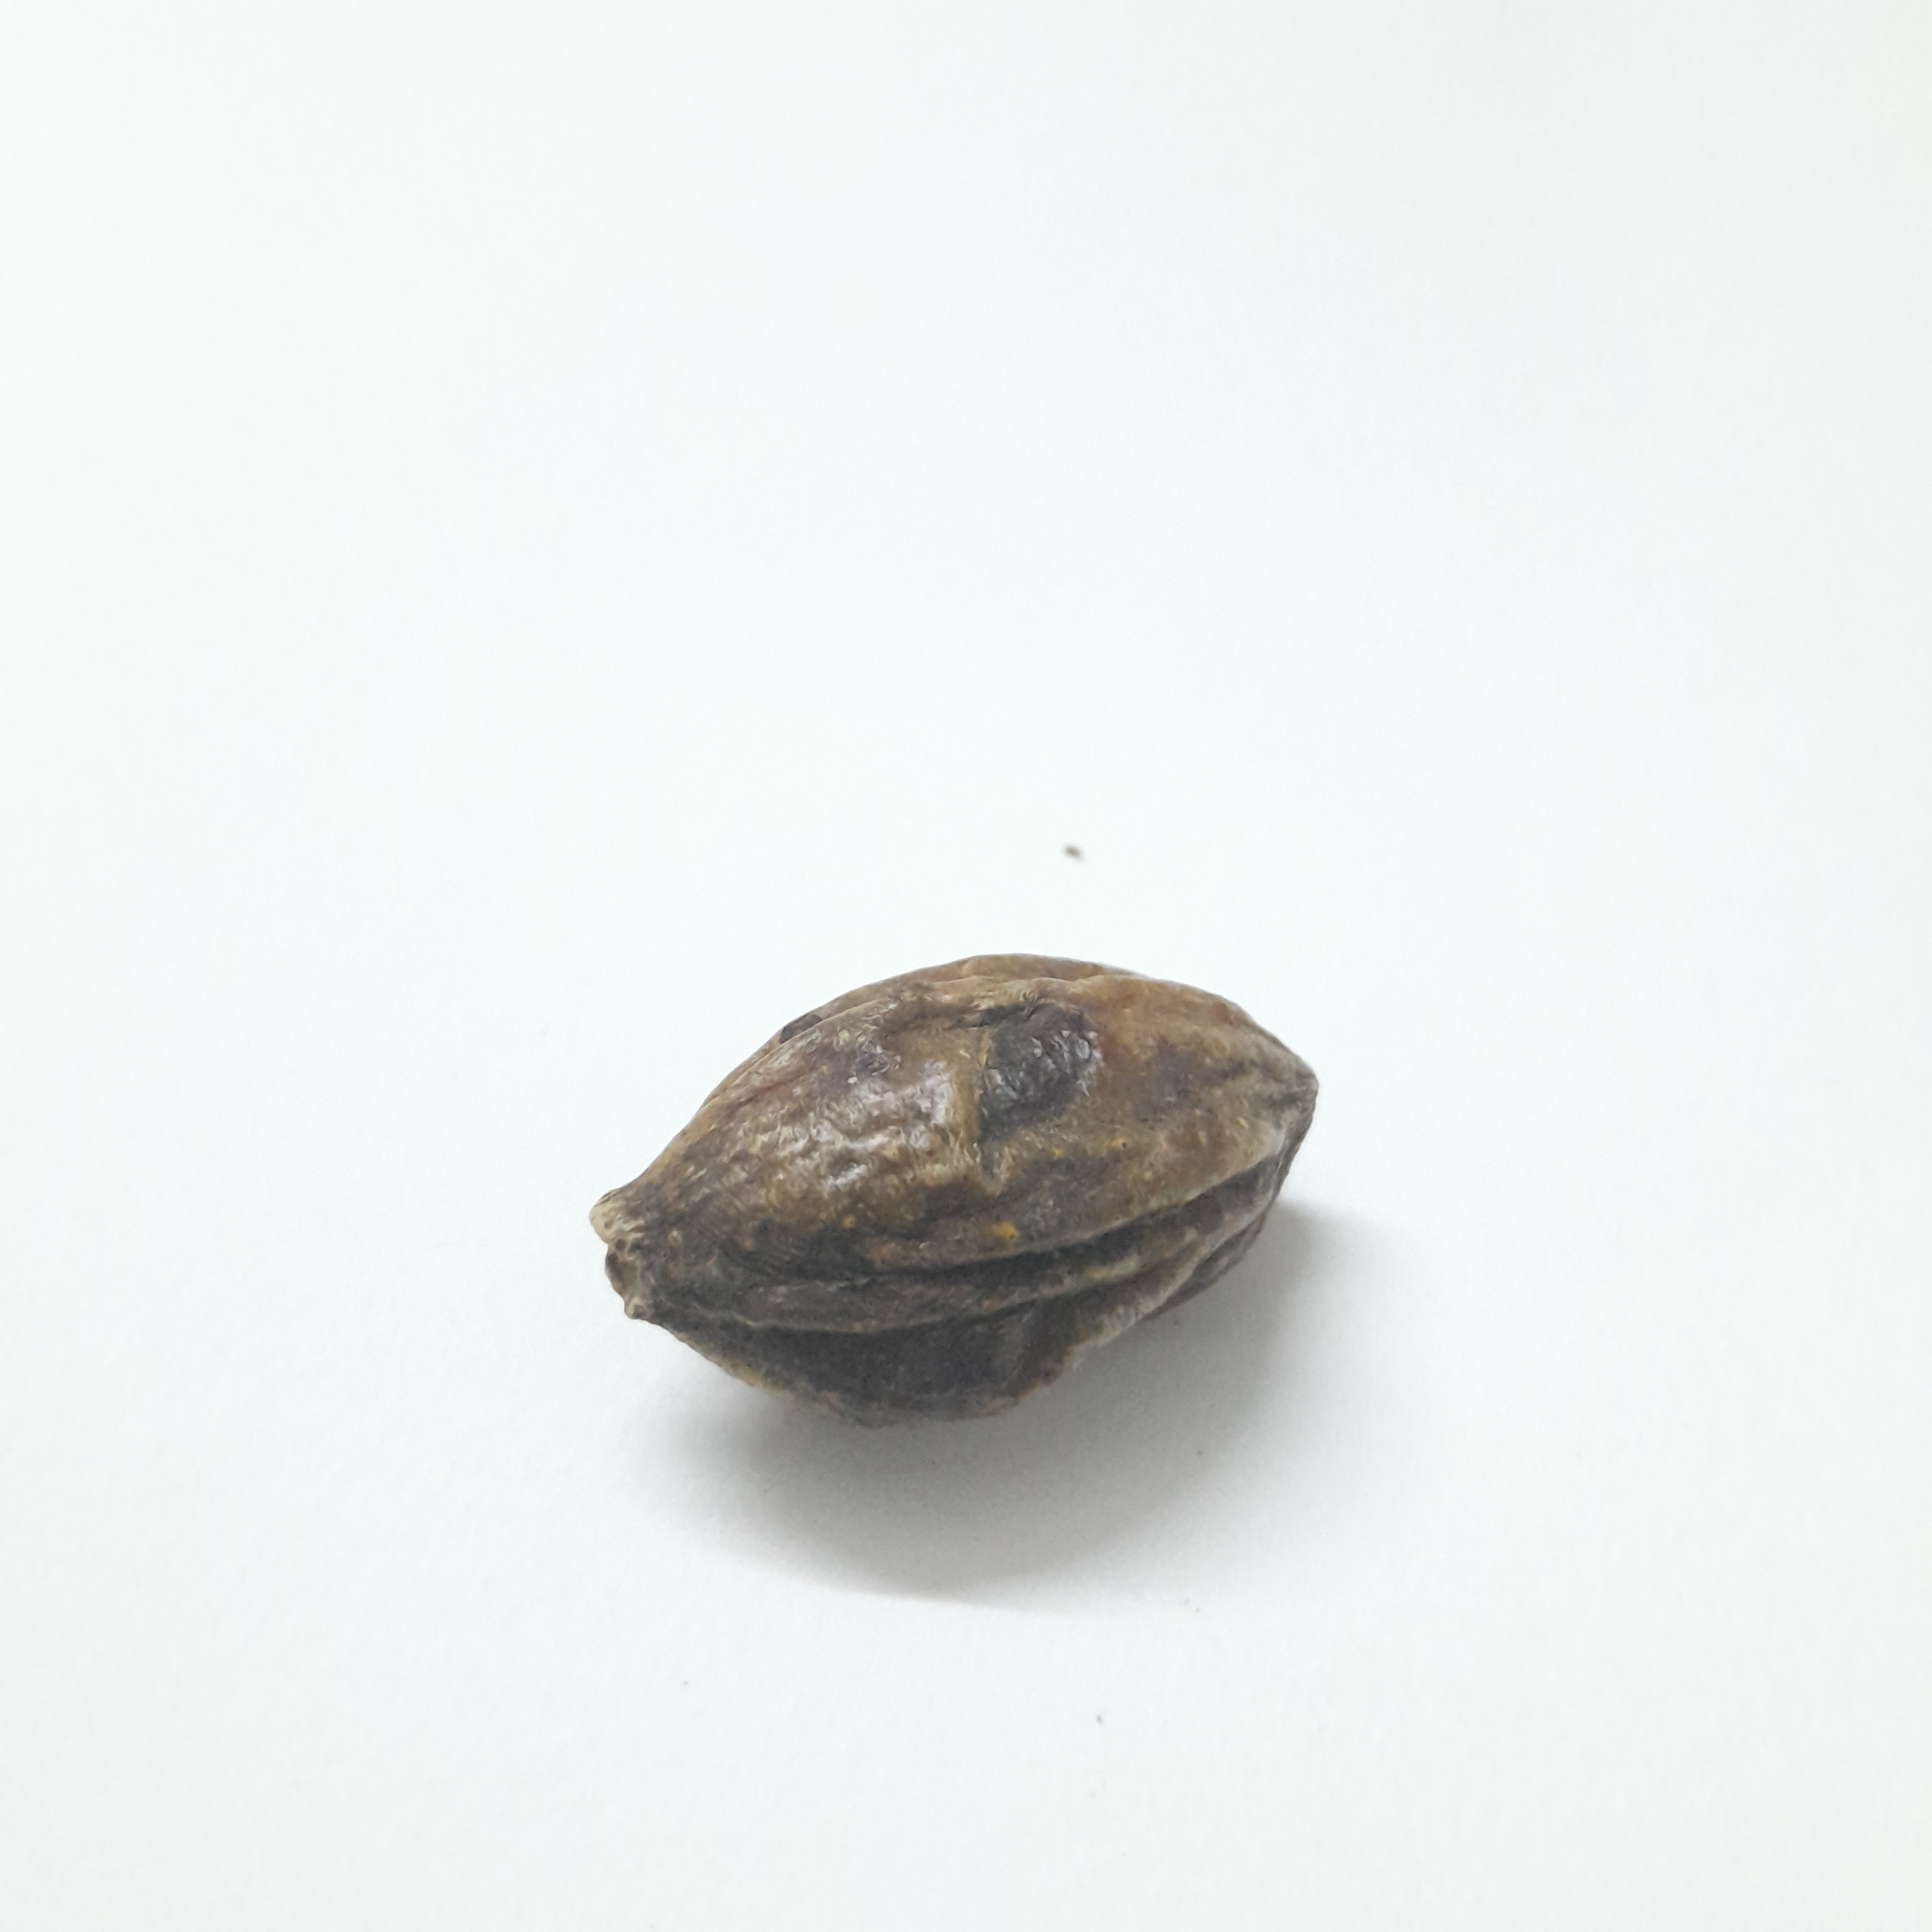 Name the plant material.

hirdaa
